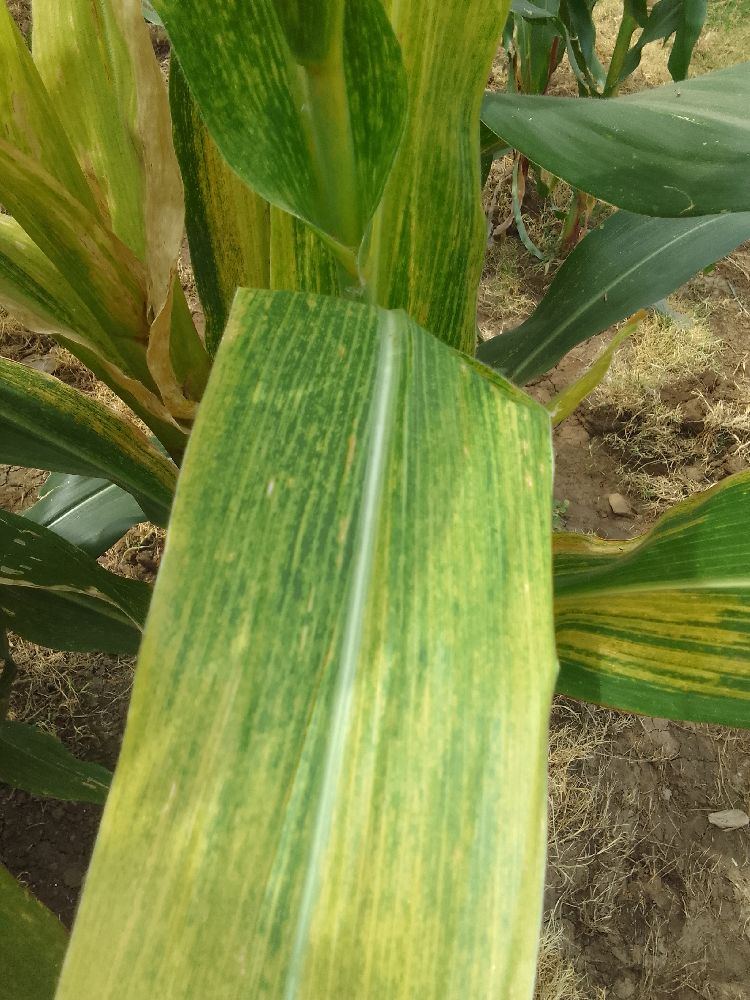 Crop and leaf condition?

maize, maize lethal necrosis
